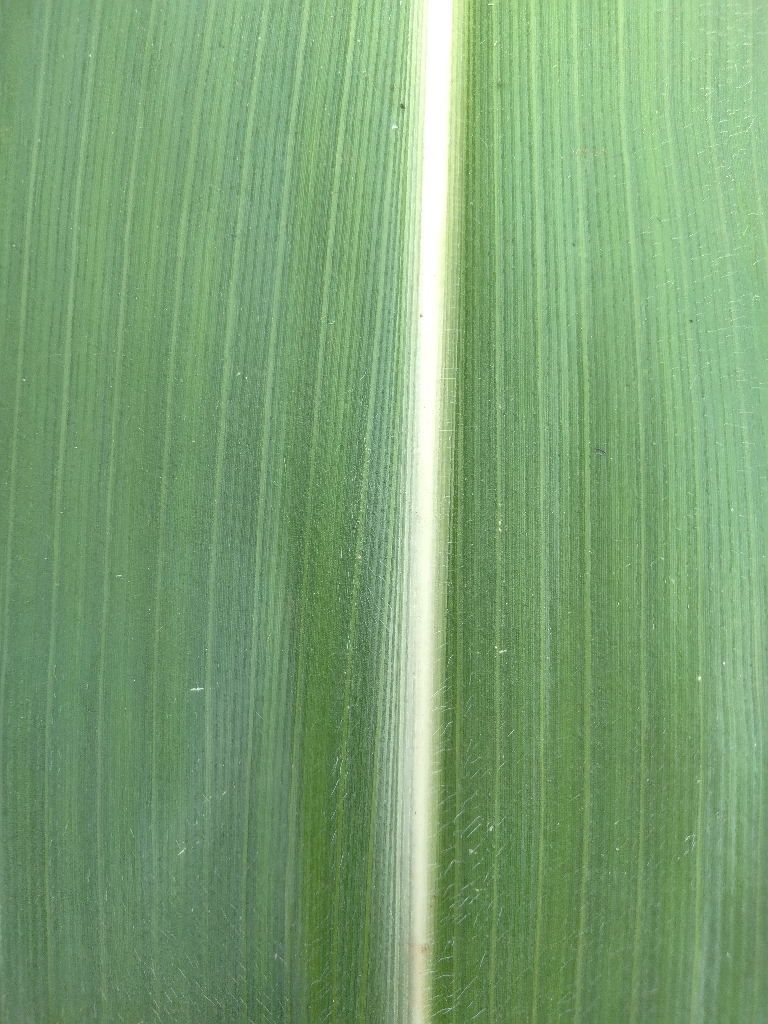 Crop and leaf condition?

maize, healthy
